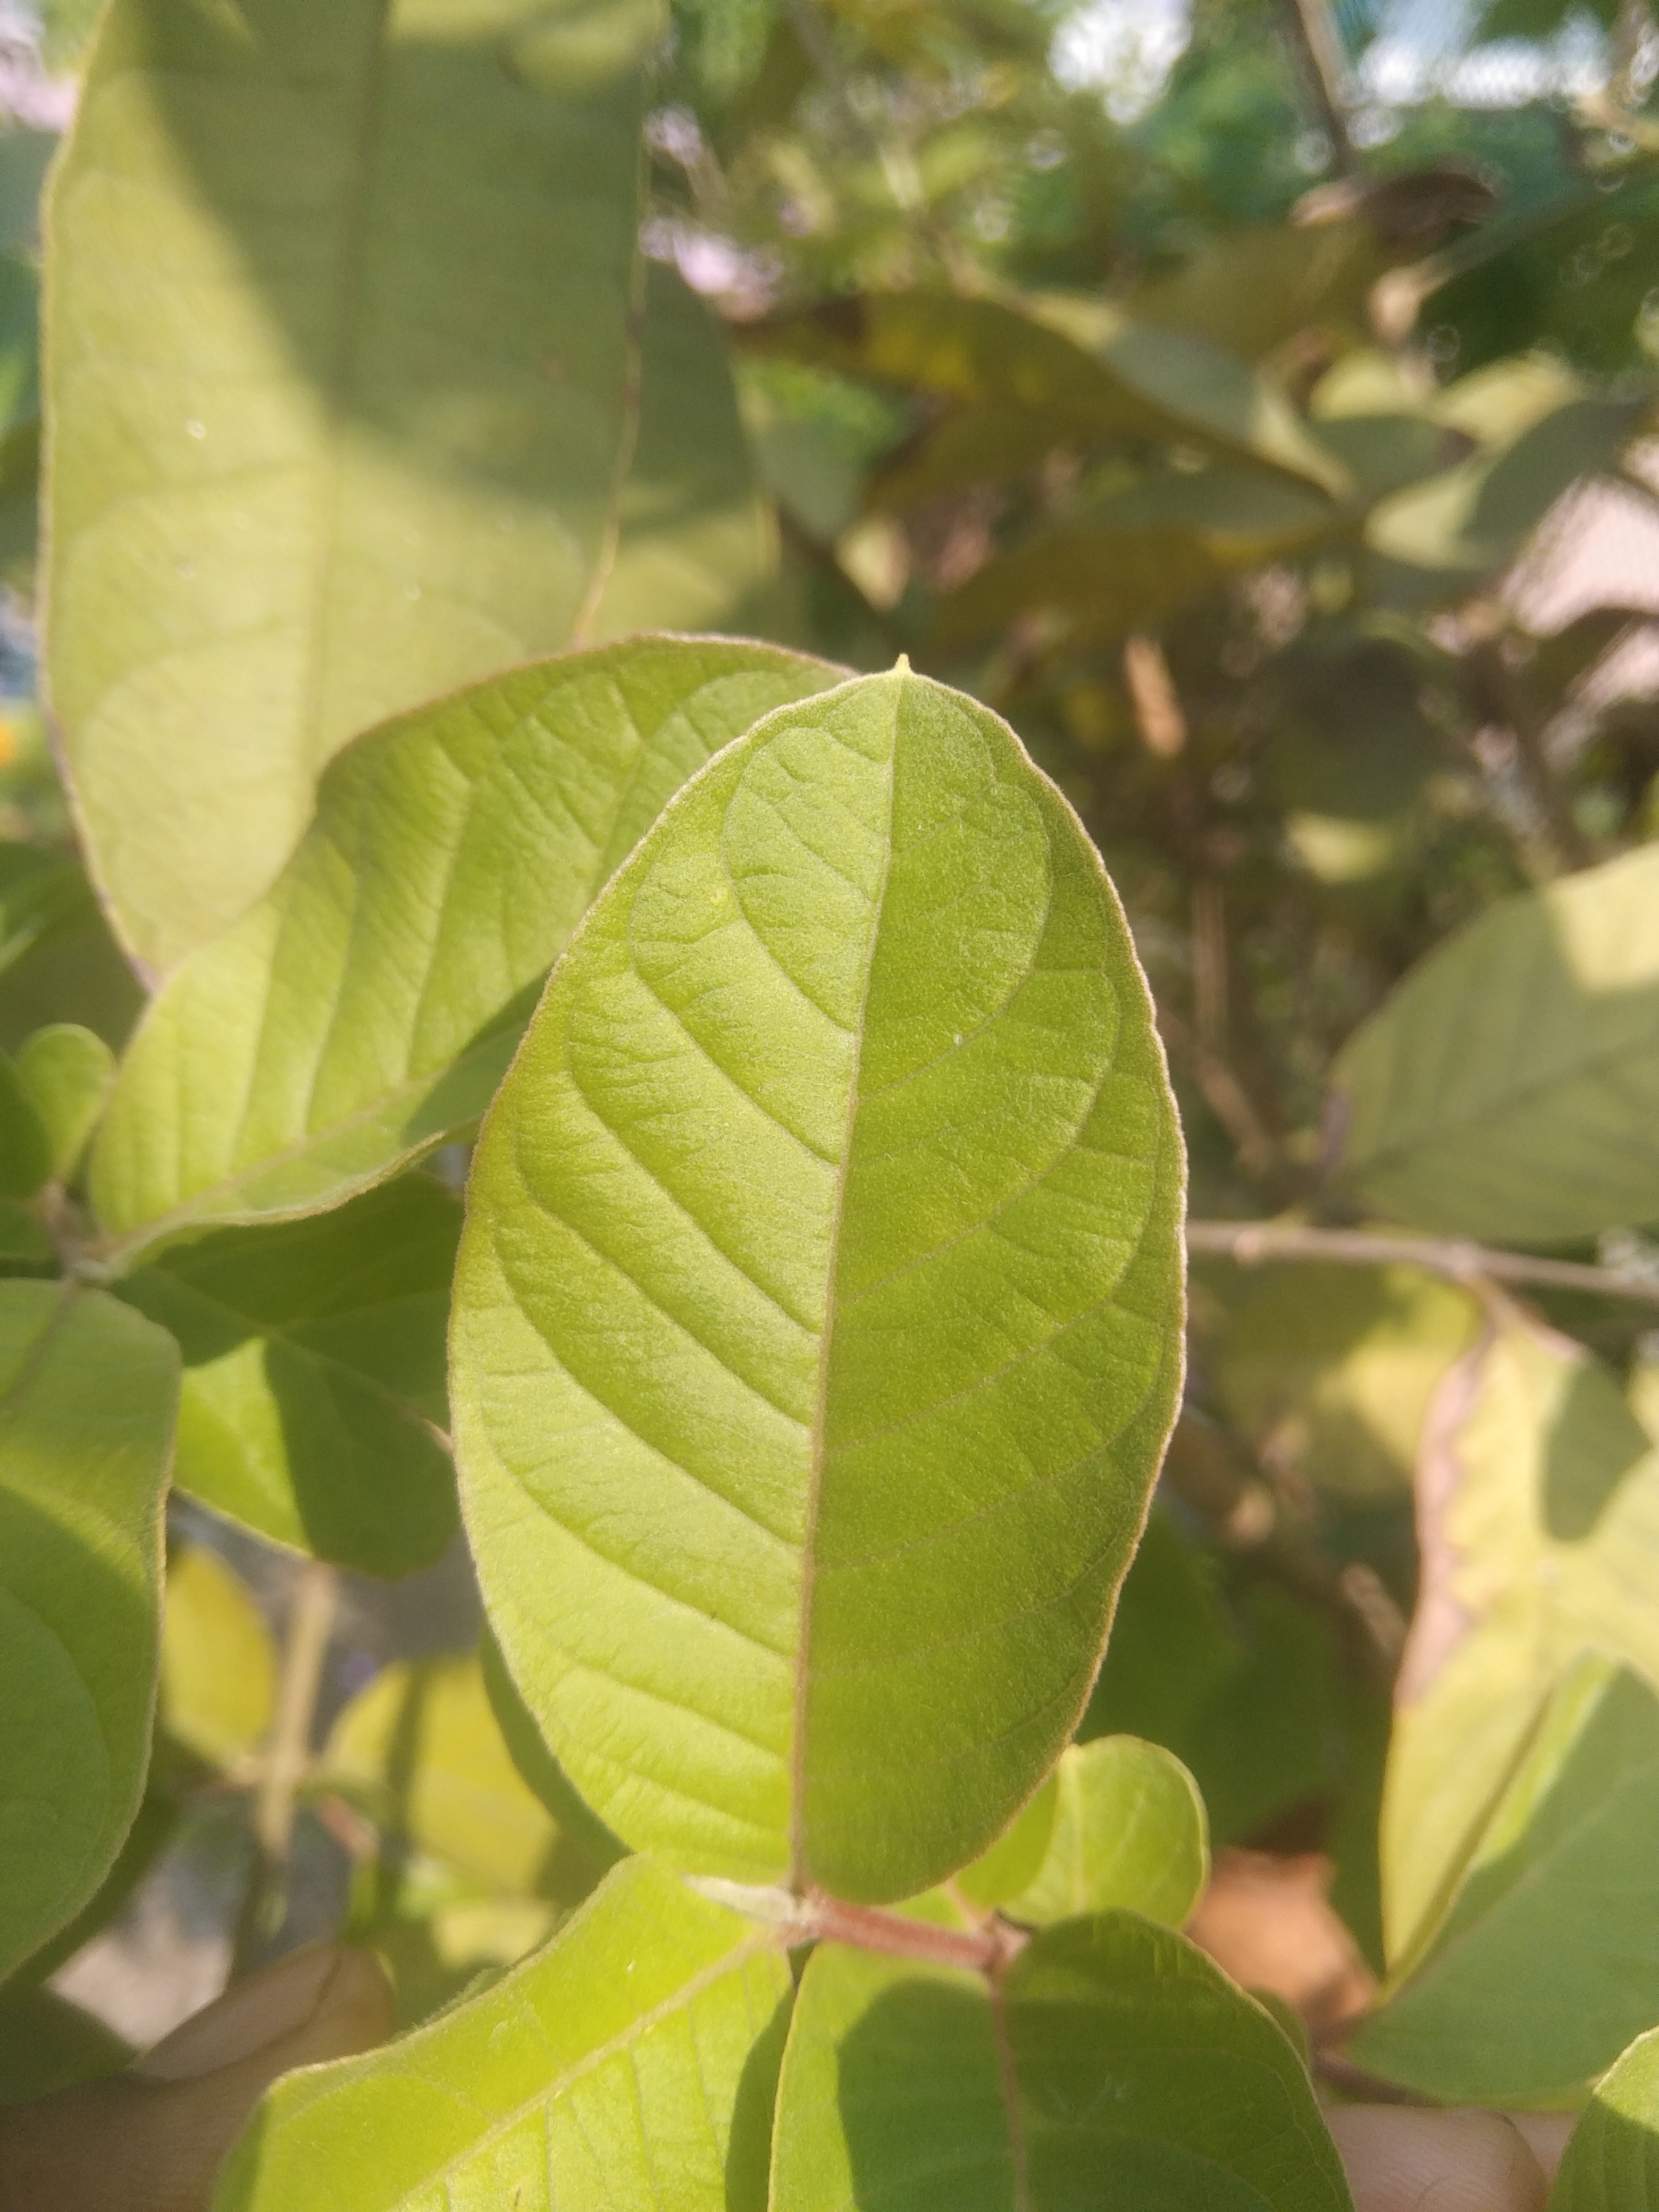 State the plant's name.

guava
